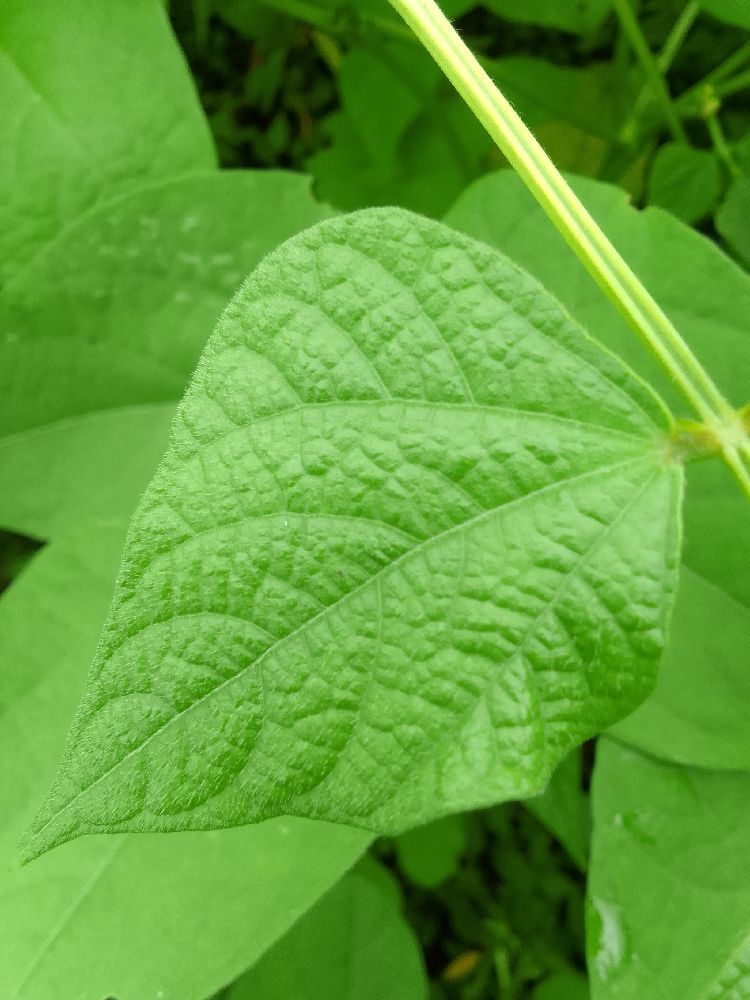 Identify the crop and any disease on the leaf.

common bean, healthy
